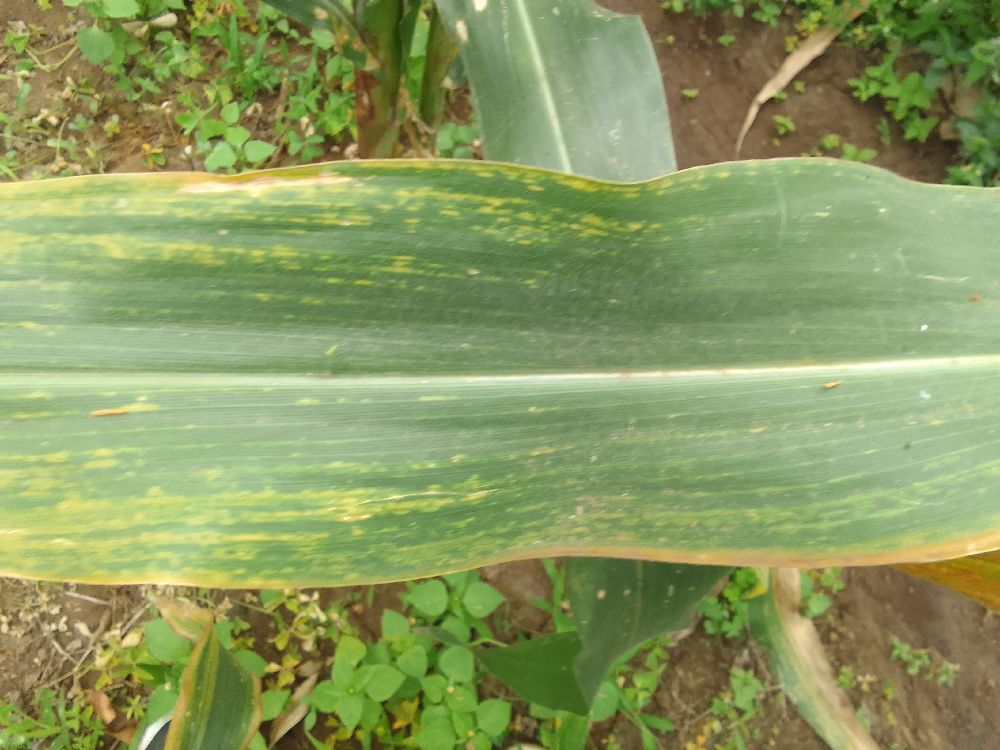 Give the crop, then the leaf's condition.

maize, maize lethal necrosis
